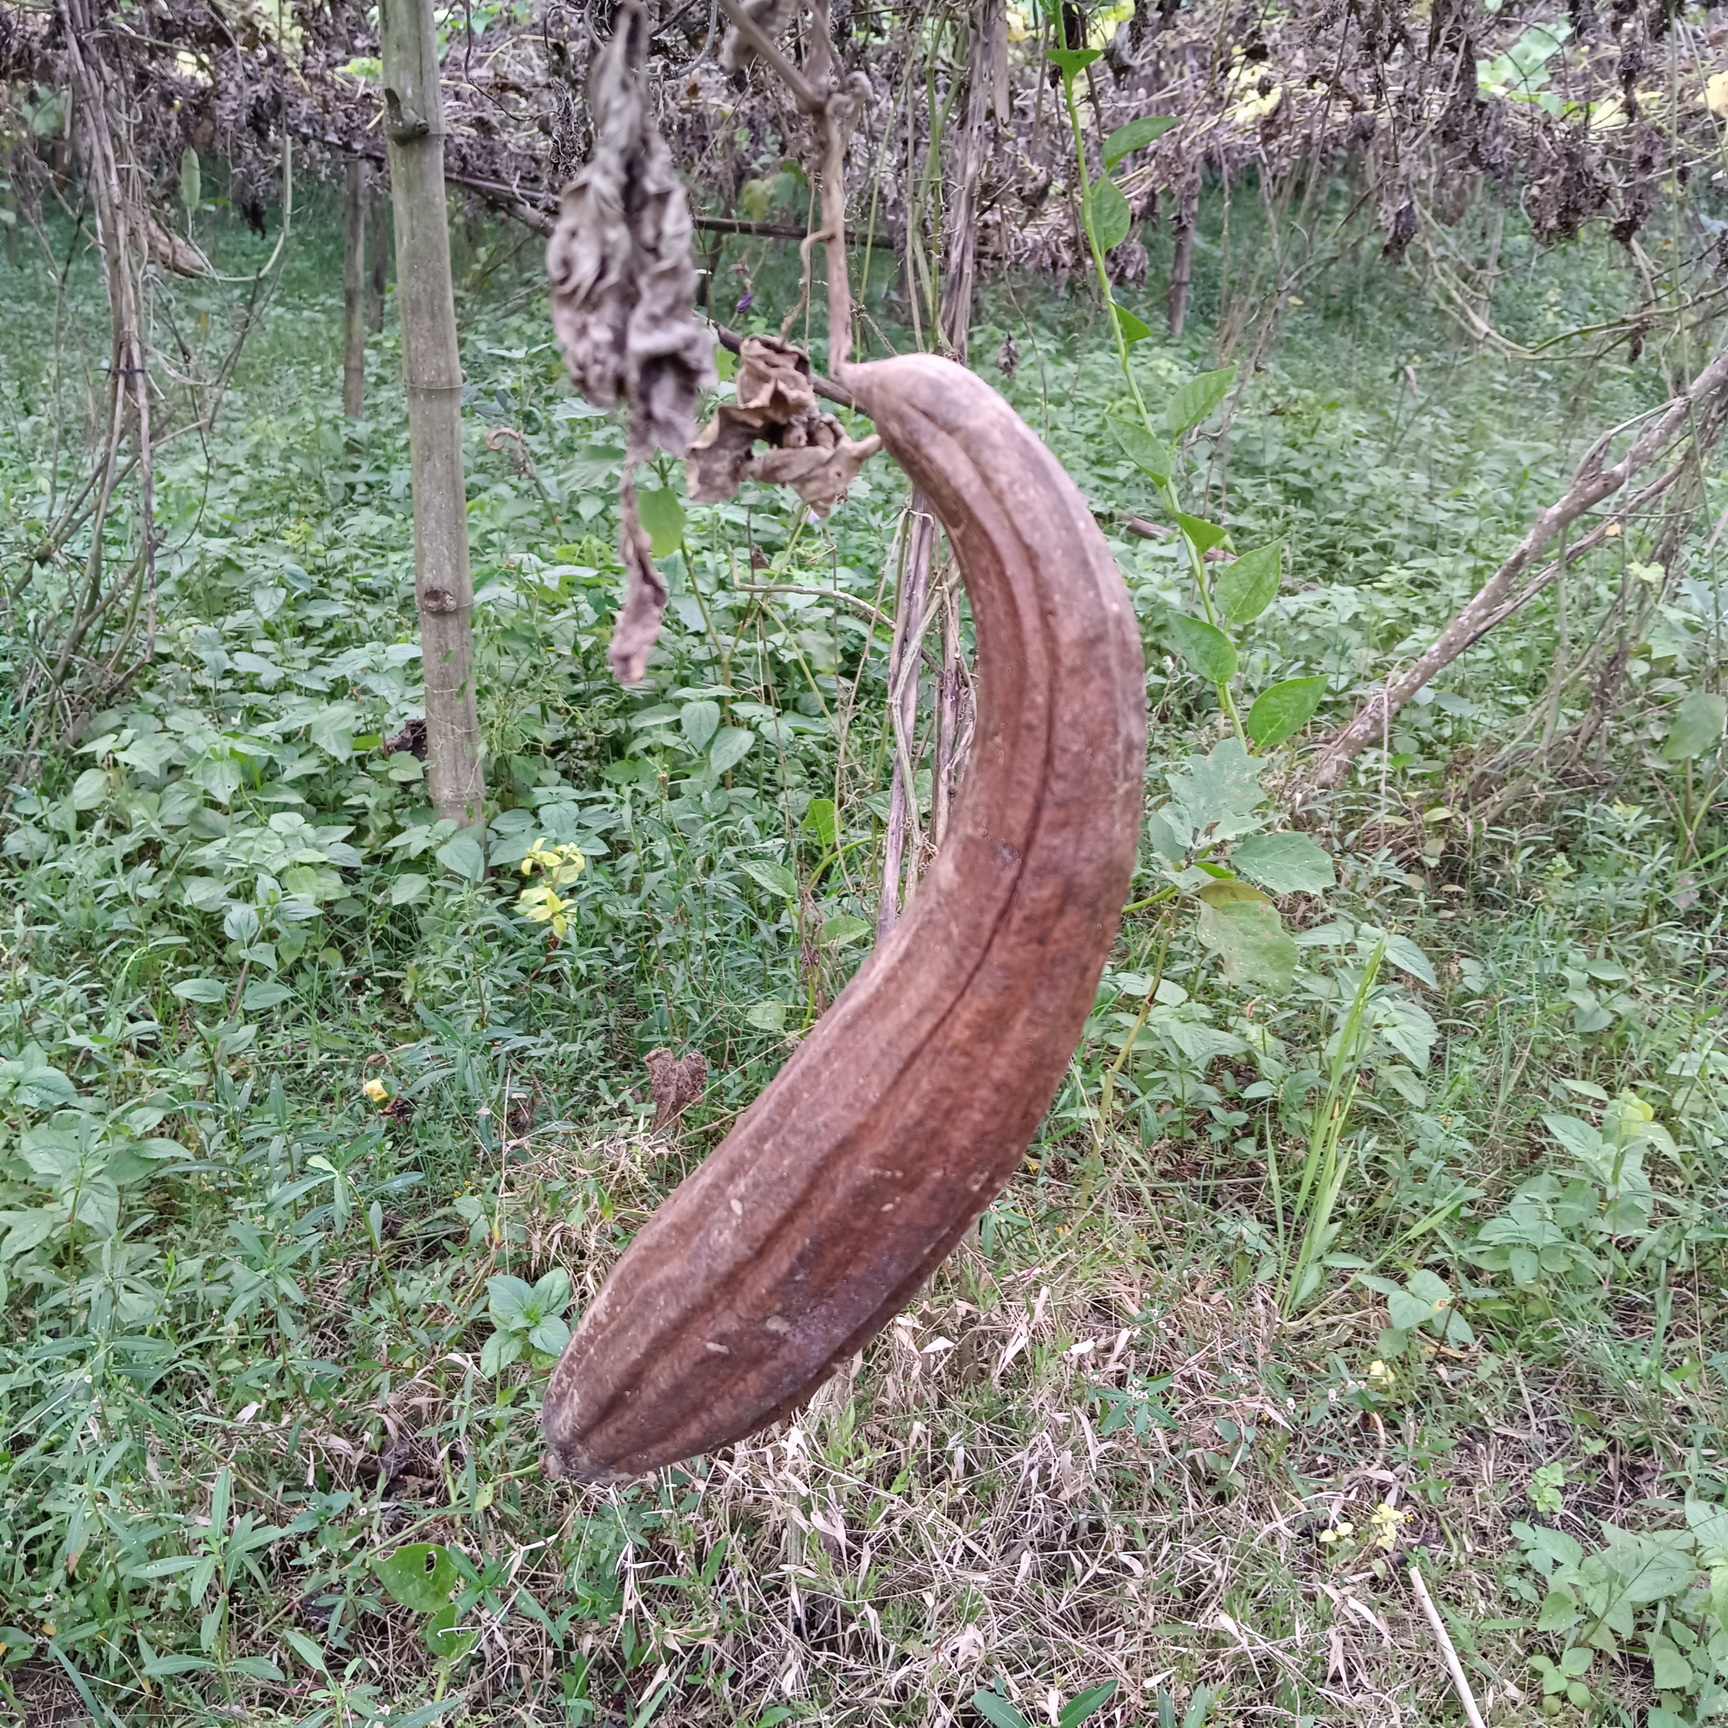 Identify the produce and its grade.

luffa, faulty
